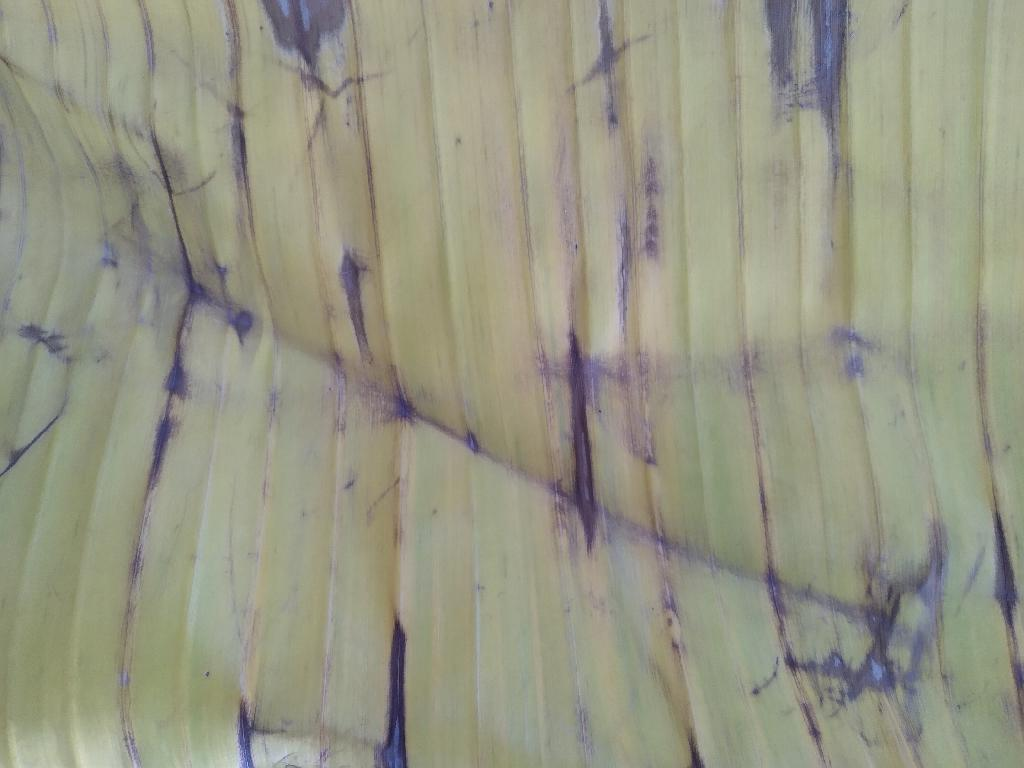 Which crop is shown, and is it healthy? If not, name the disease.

banana, fusarium wilt race 1
